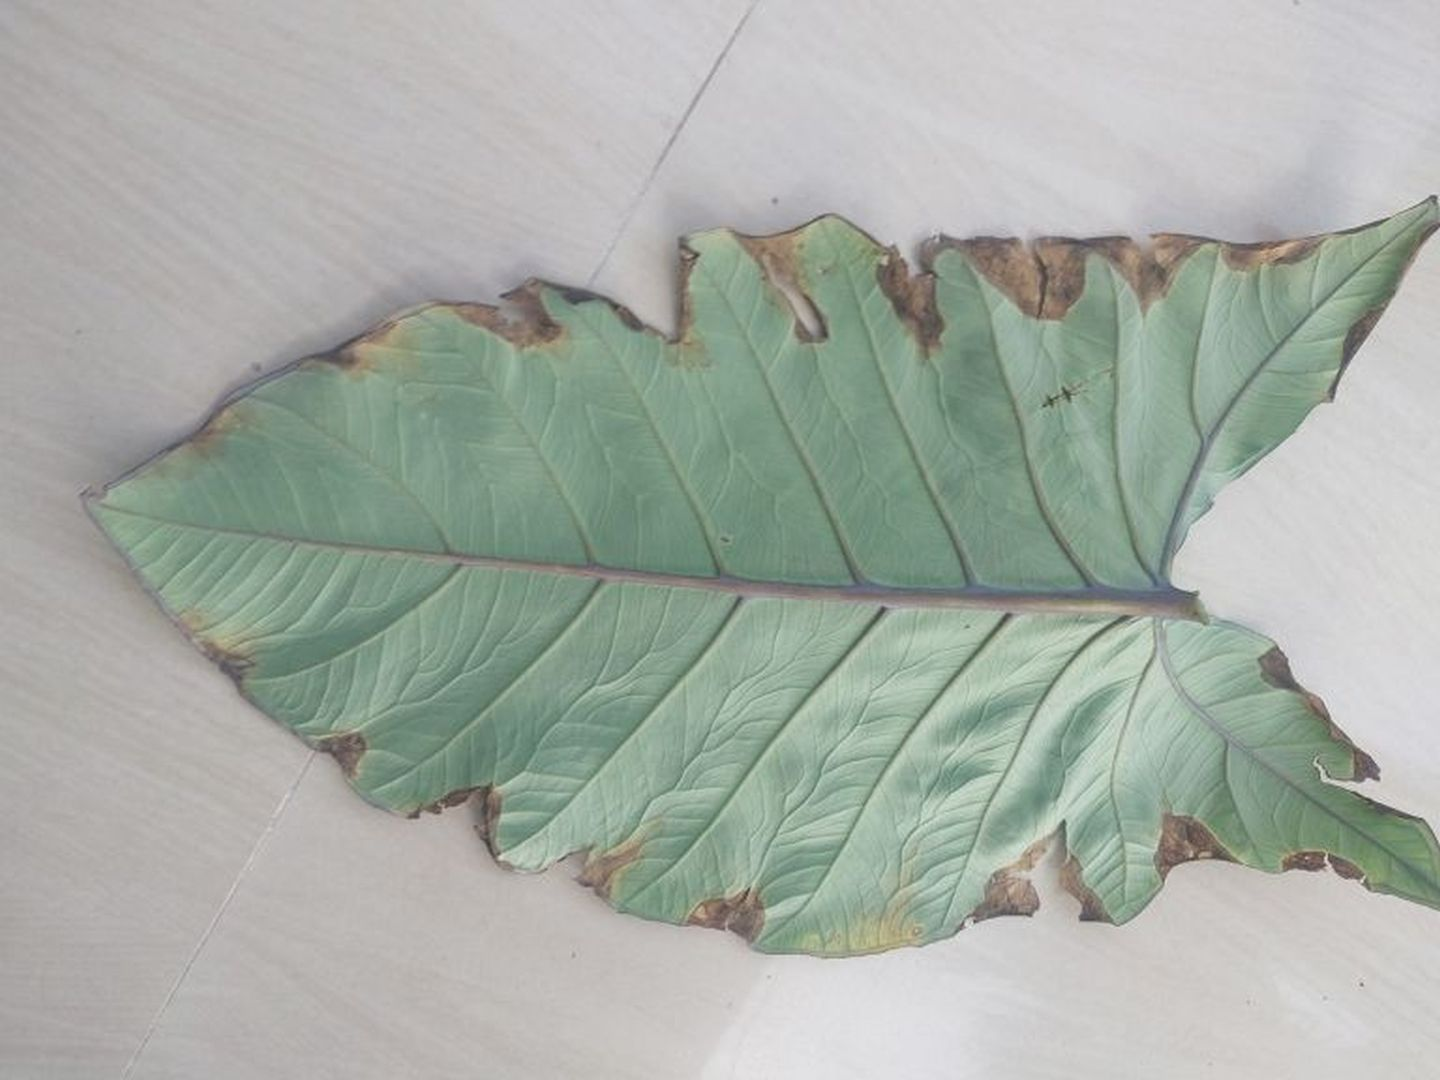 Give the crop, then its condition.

taro, leaf blight
